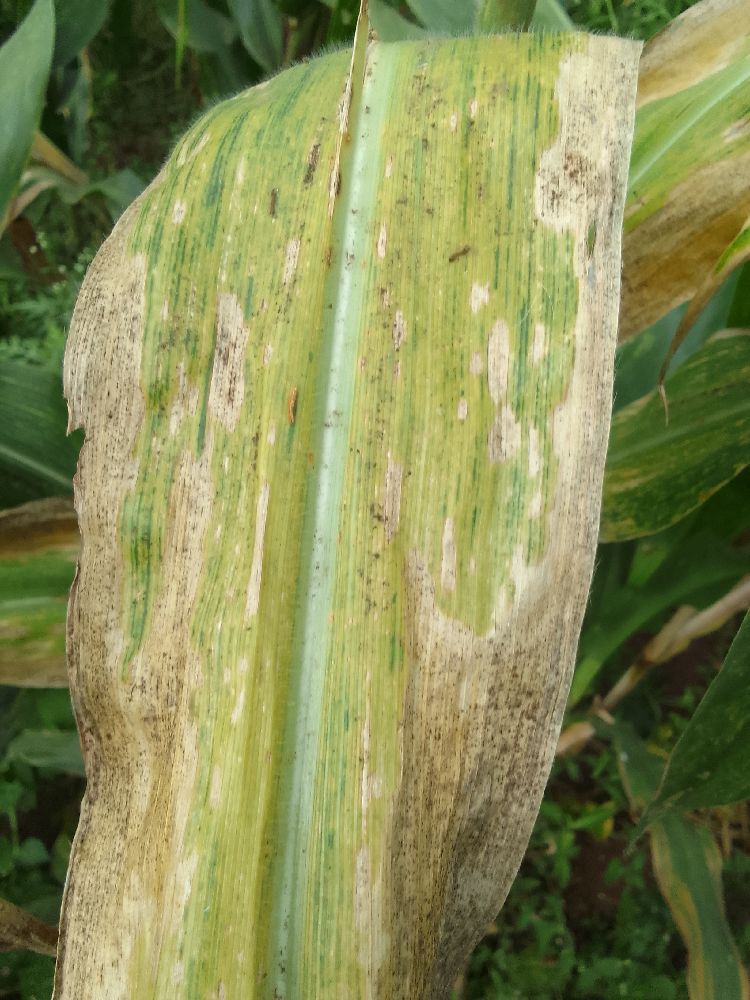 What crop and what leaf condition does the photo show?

maize, maize lethal necrosis
